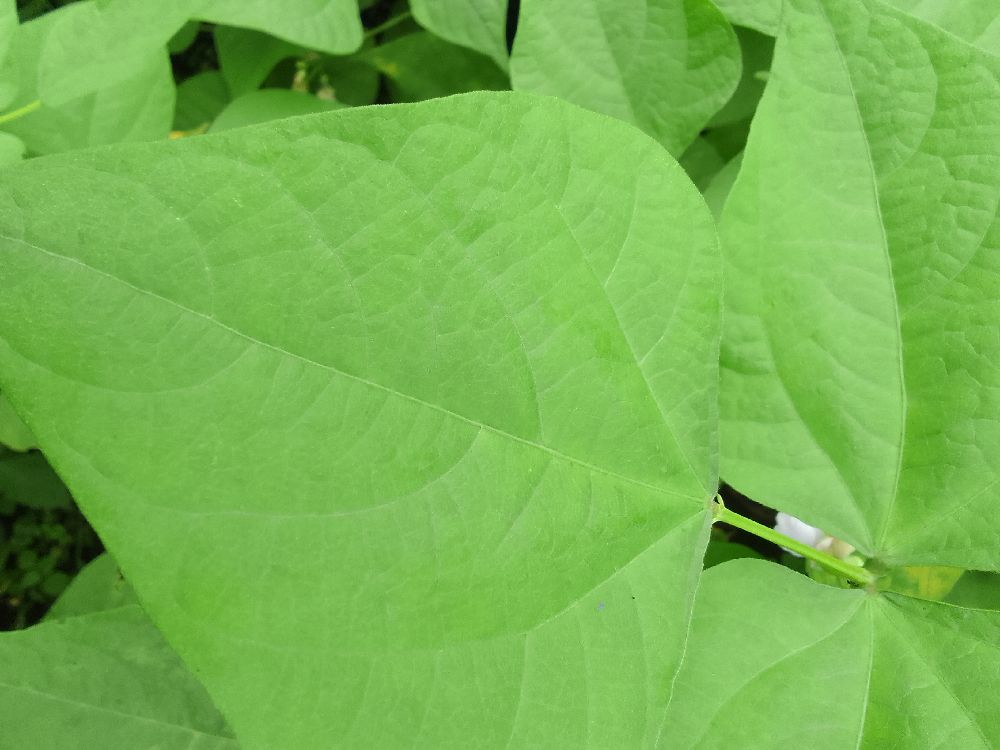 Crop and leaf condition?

common bean, healthy
